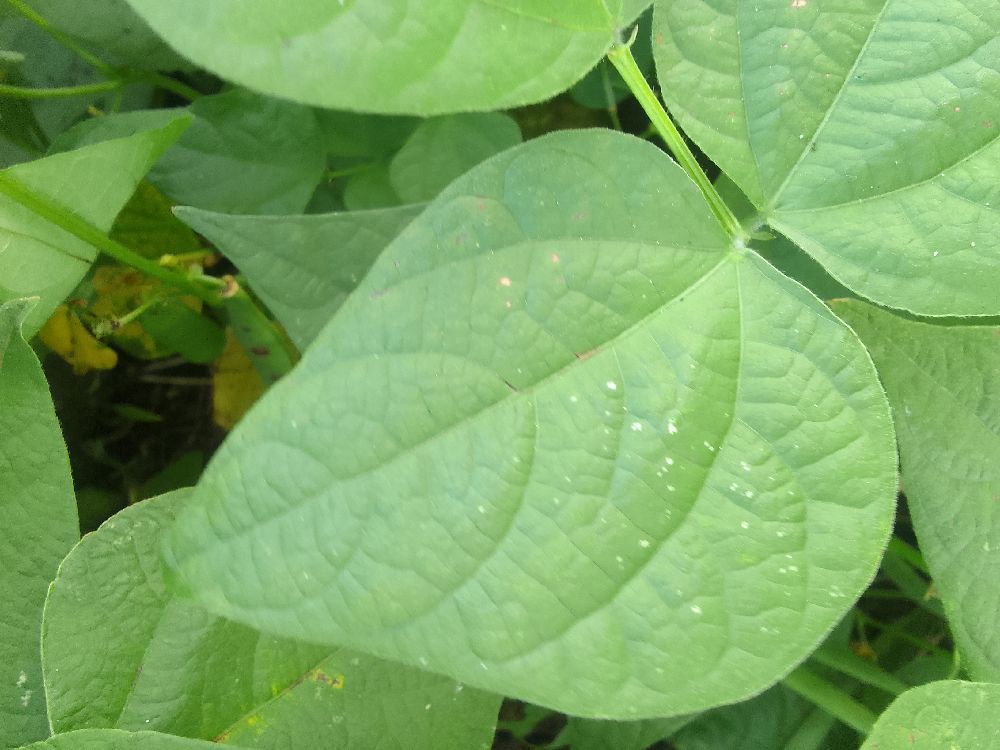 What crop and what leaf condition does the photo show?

common bean, healthy
